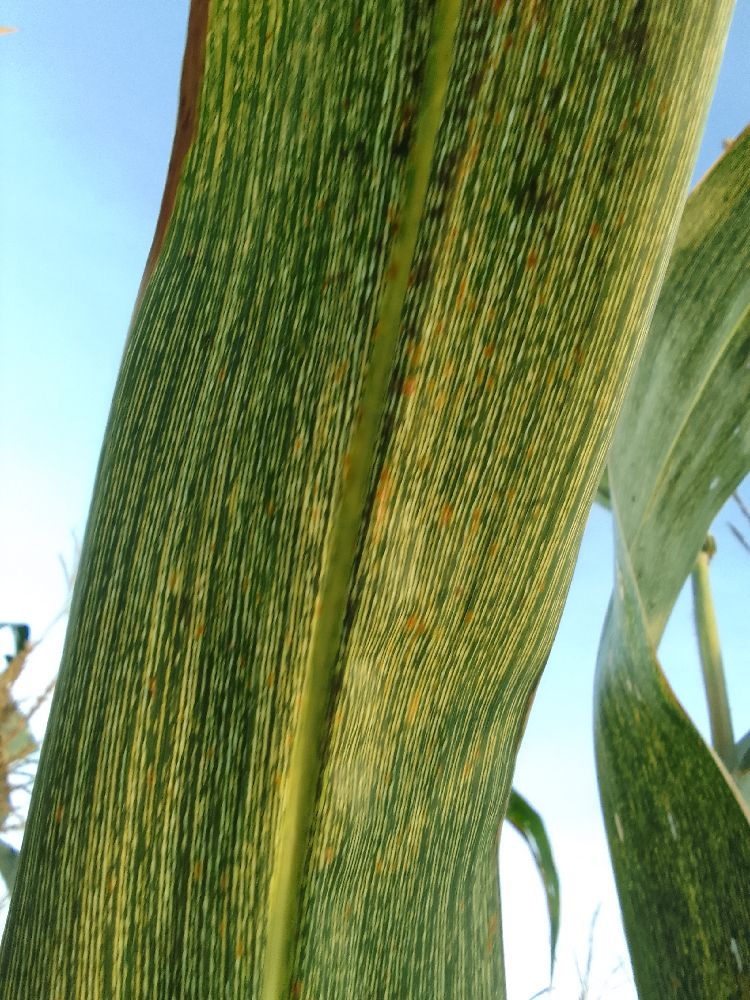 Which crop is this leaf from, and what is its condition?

maize, maize streak virus
